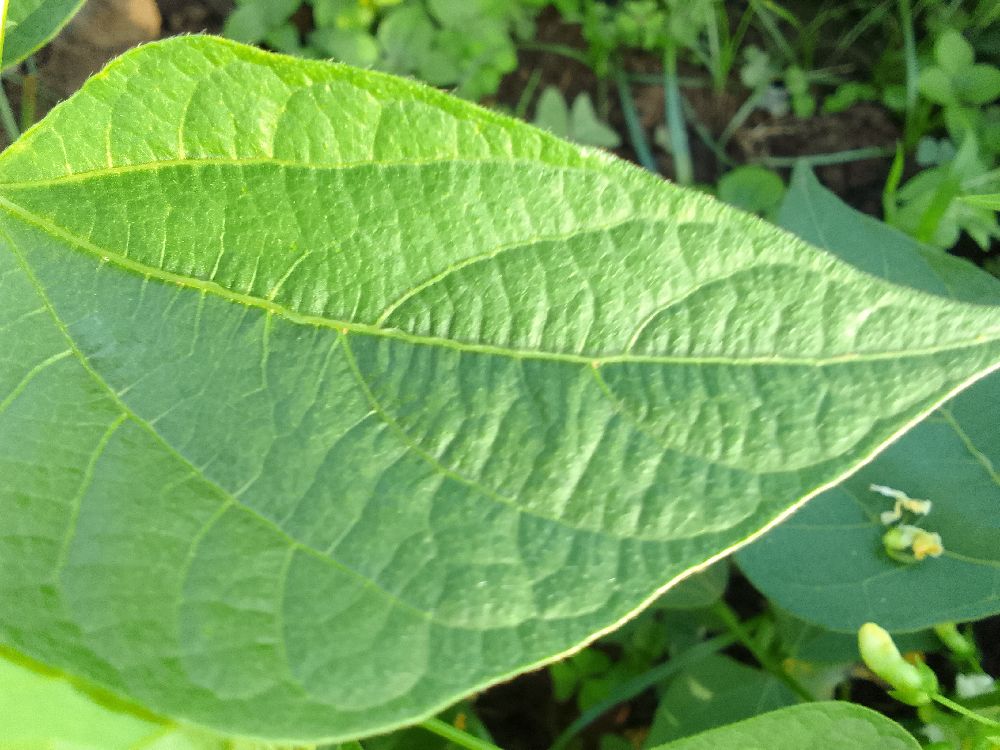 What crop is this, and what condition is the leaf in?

common bean, healthy
